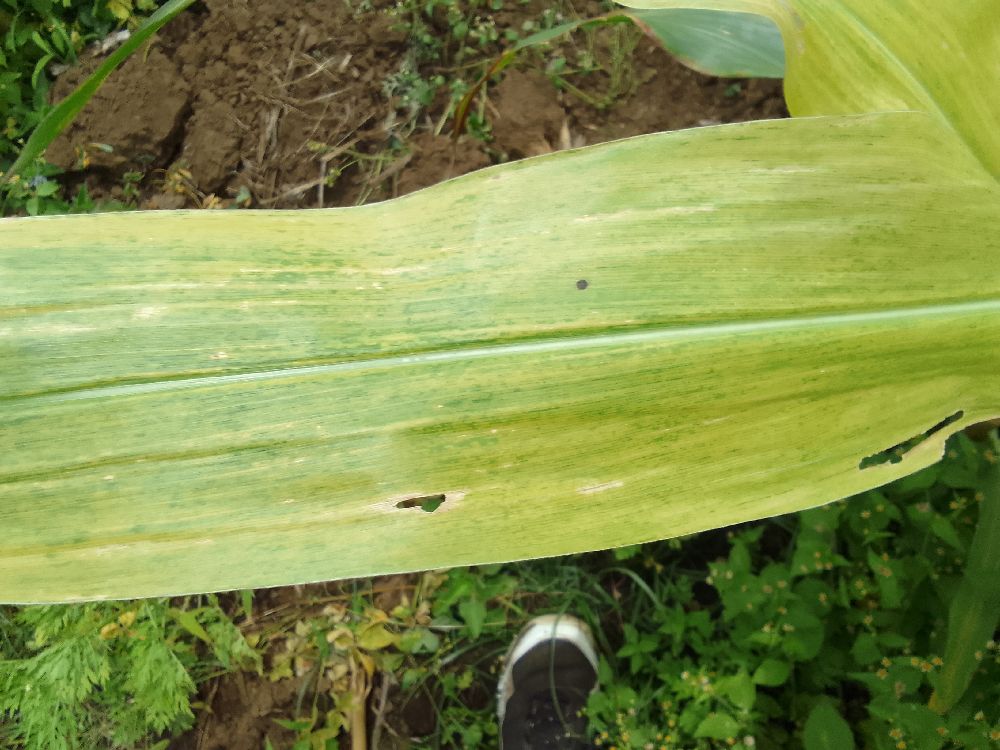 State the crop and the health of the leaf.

maize, maize lethal necrosis
